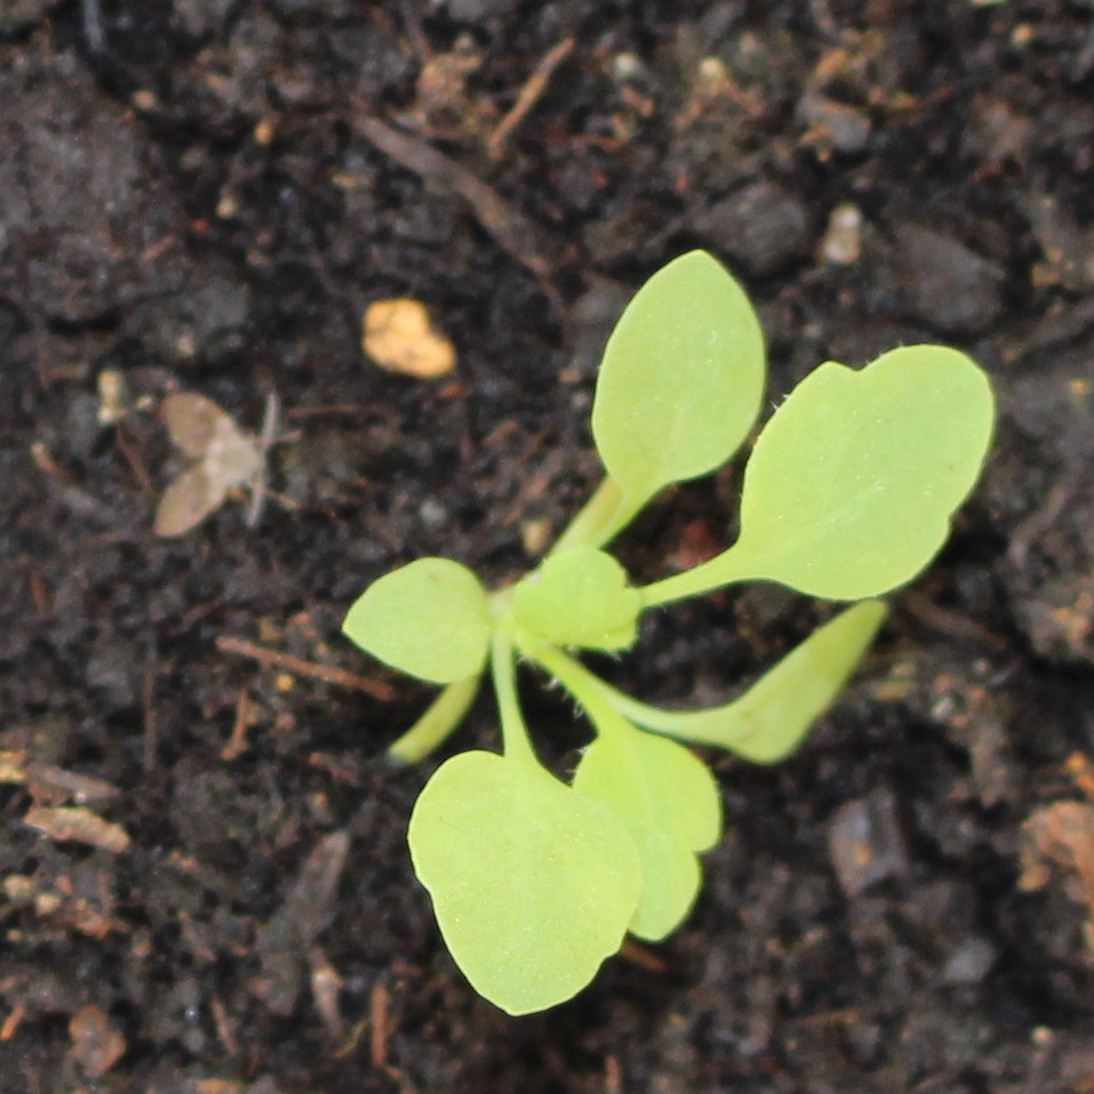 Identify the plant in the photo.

Papaver rhoeas
